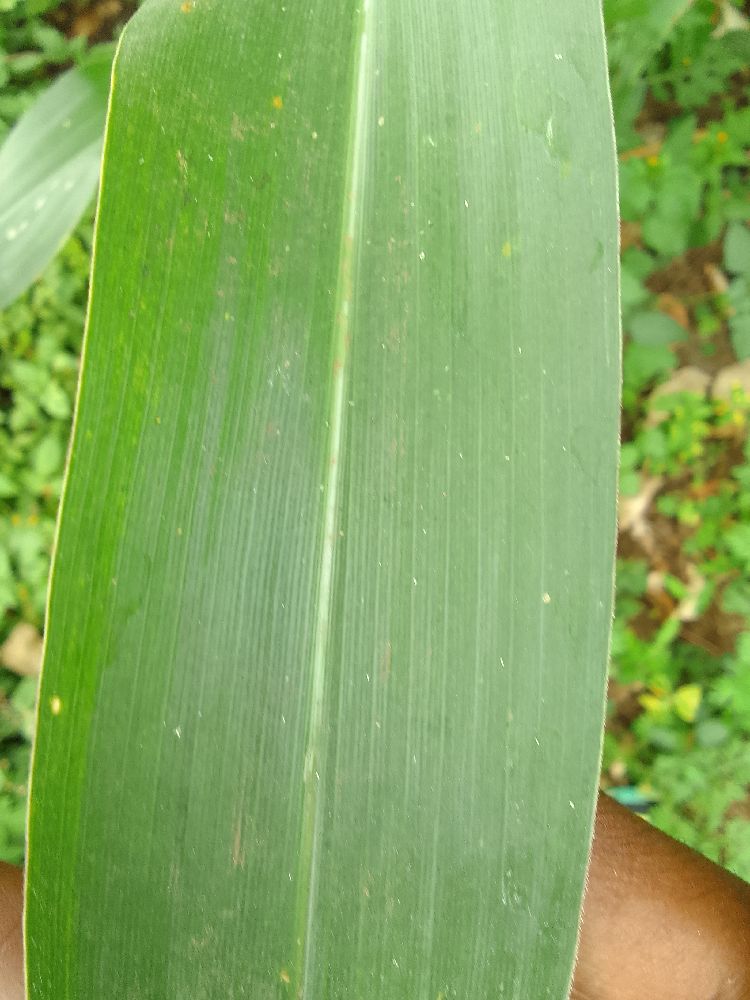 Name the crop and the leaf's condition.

maize, healthy
